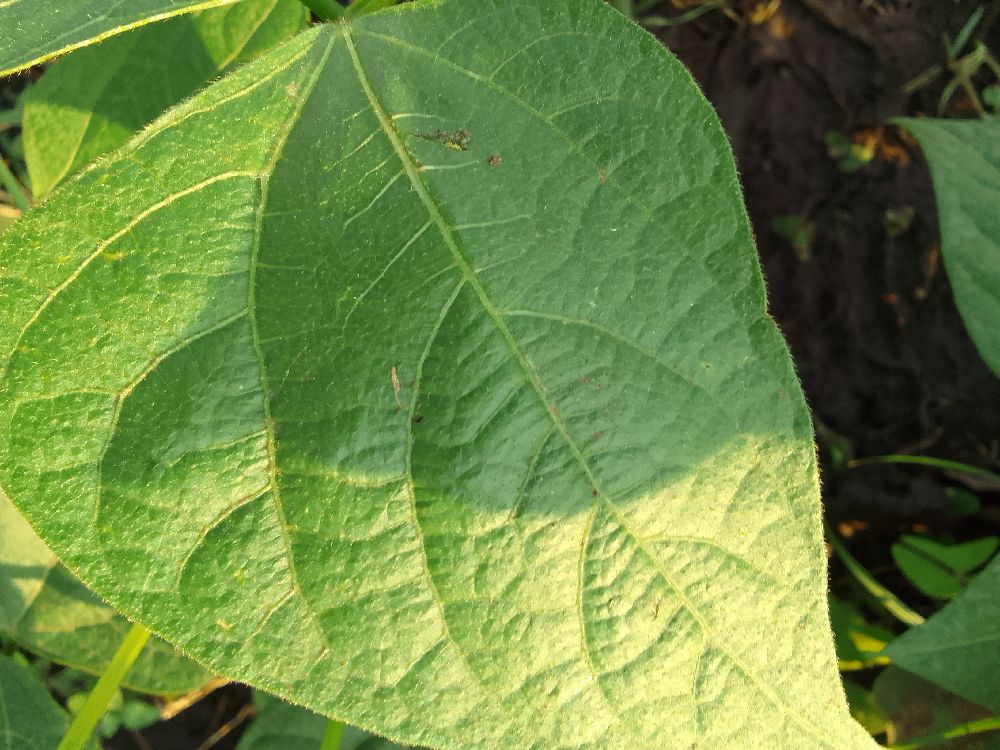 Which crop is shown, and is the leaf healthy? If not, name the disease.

common bean, healthy
